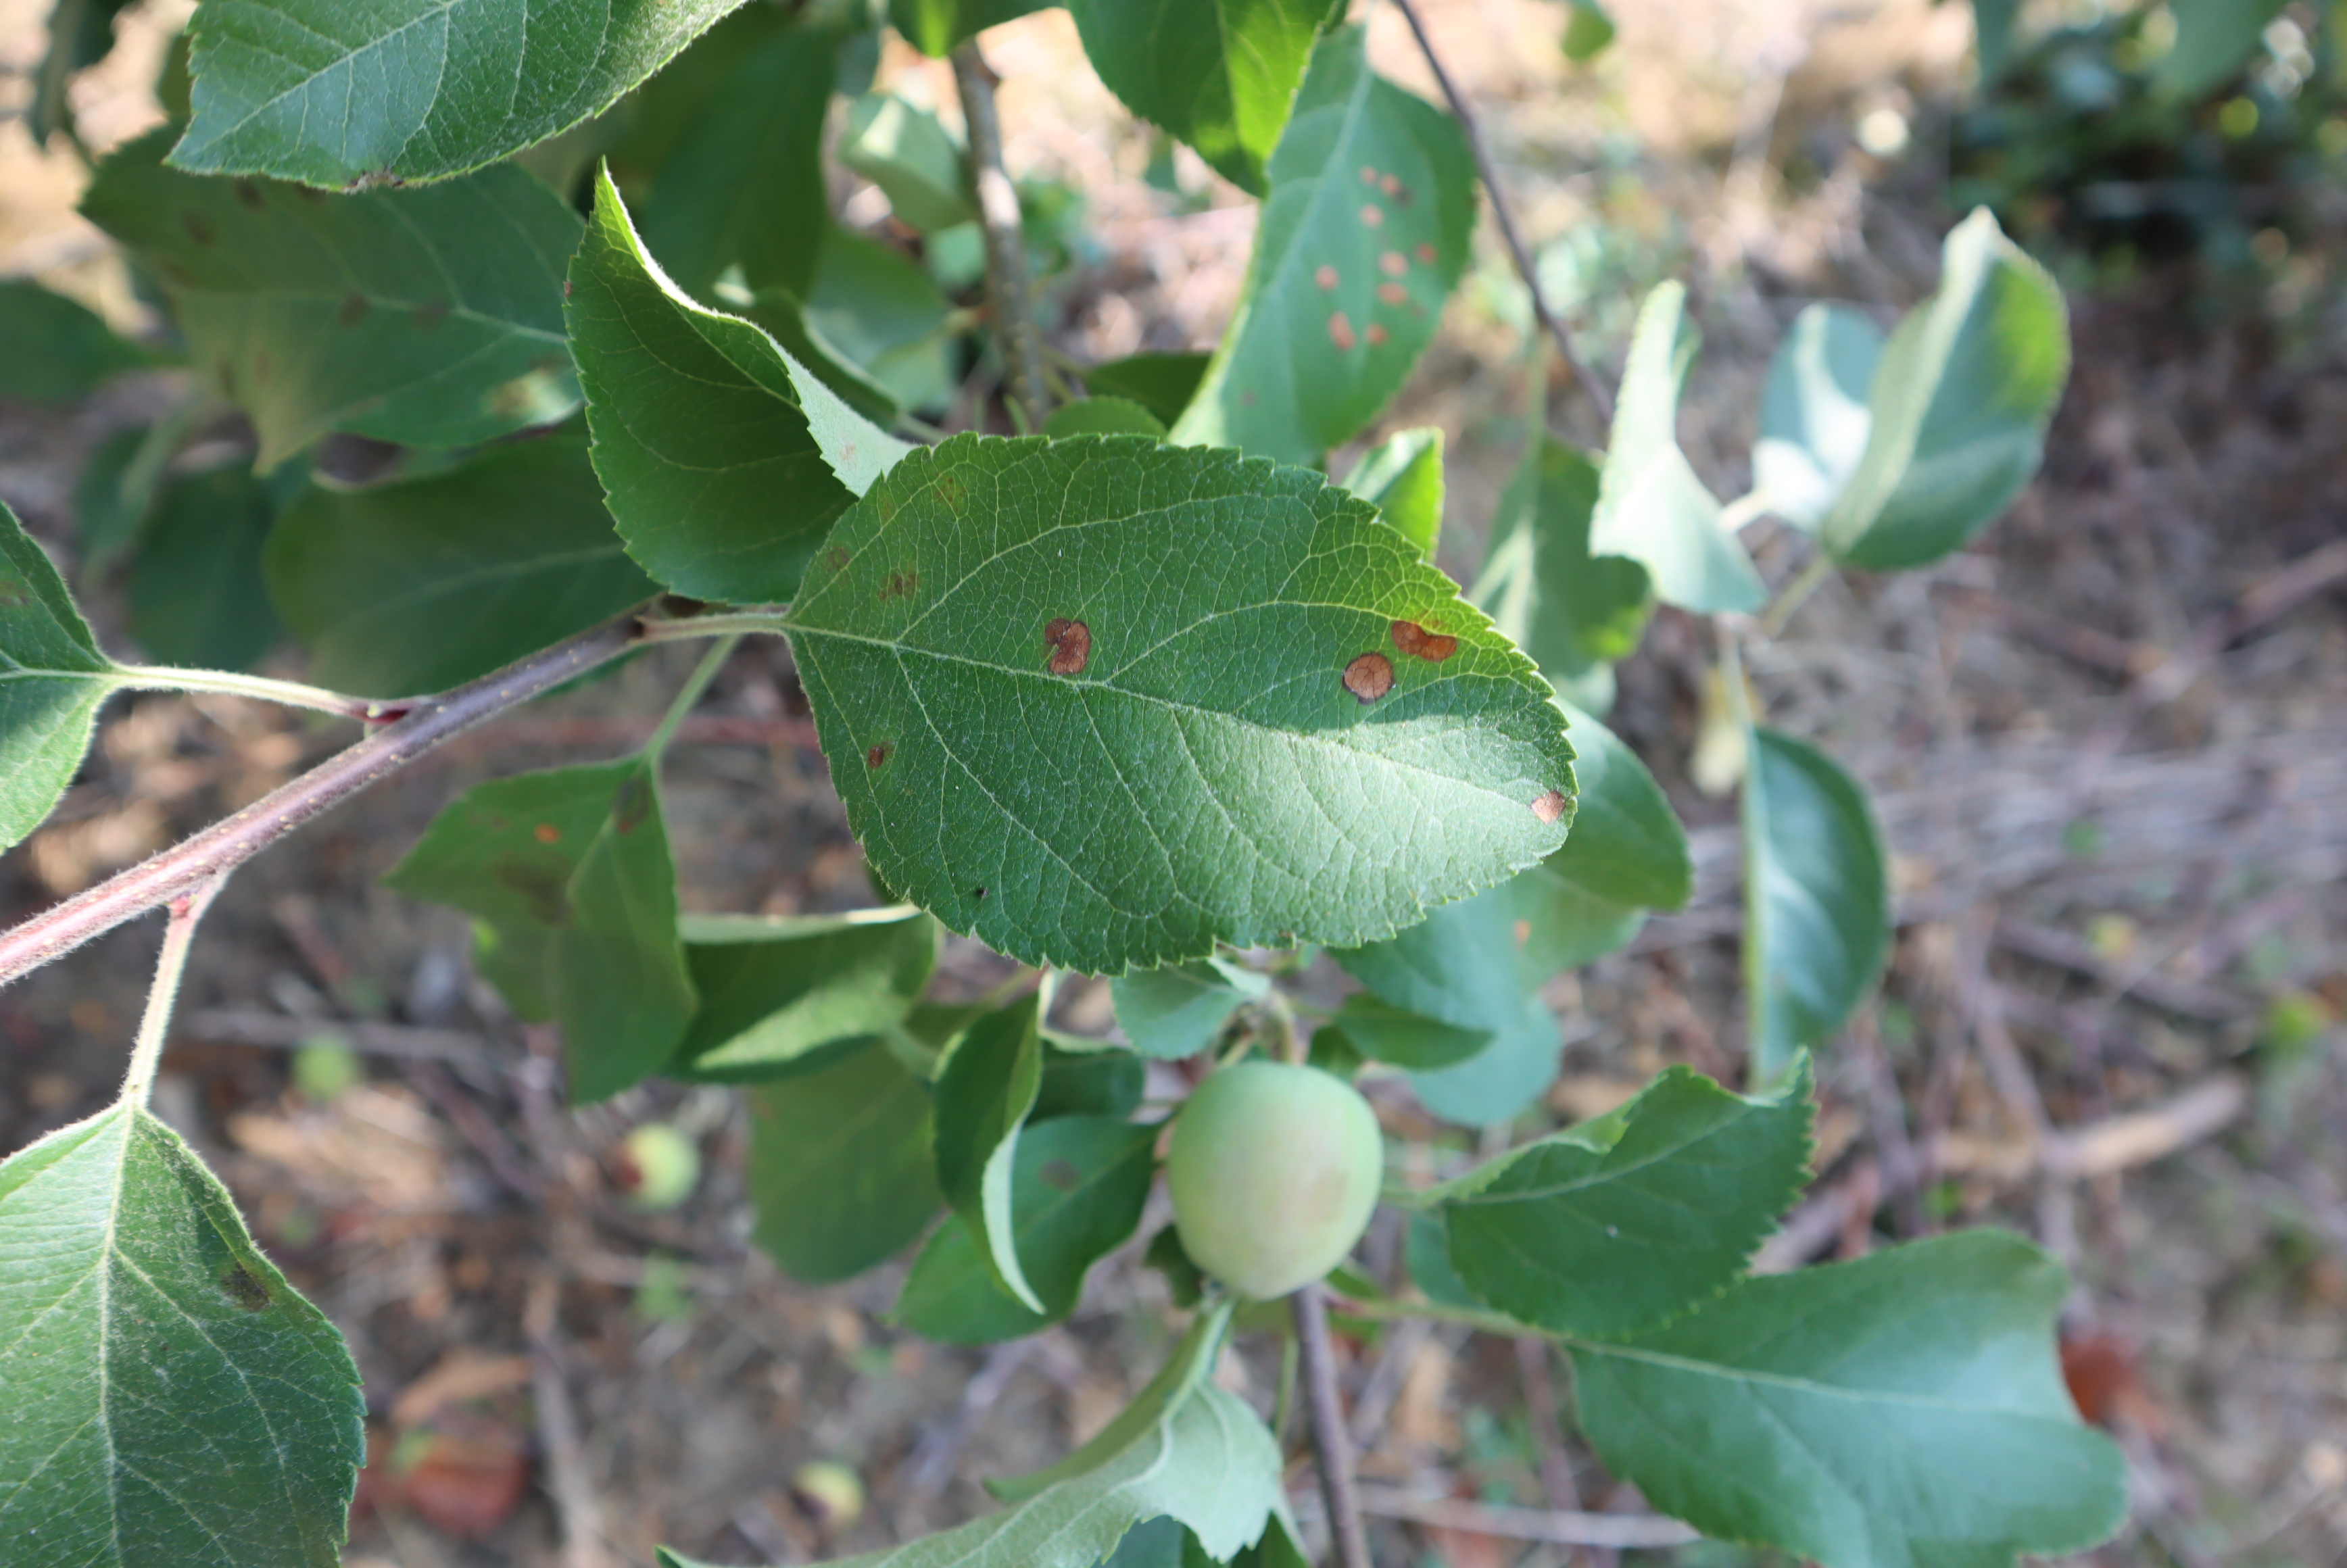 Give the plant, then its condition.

apple, alternaria, scab
